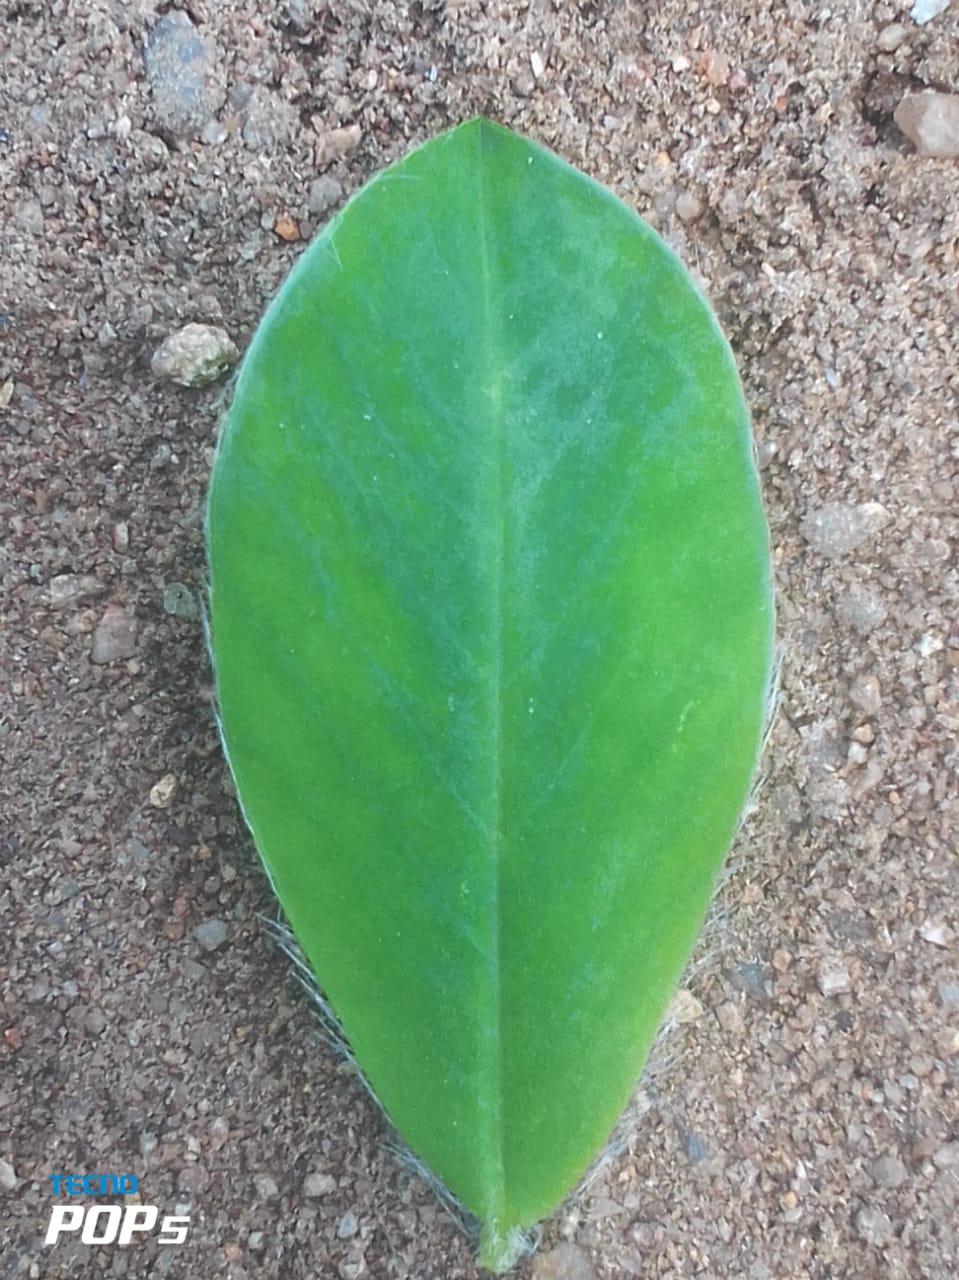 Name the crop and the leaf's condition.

peanut, healthy leaves
